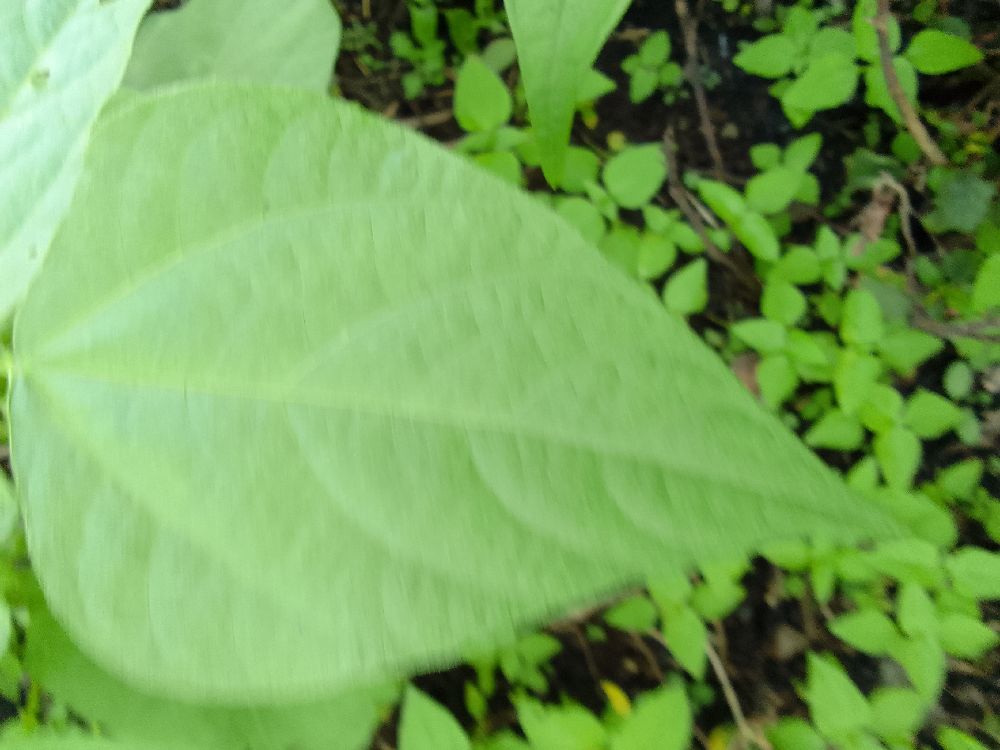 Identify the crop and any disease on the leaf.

common bean, healthy
